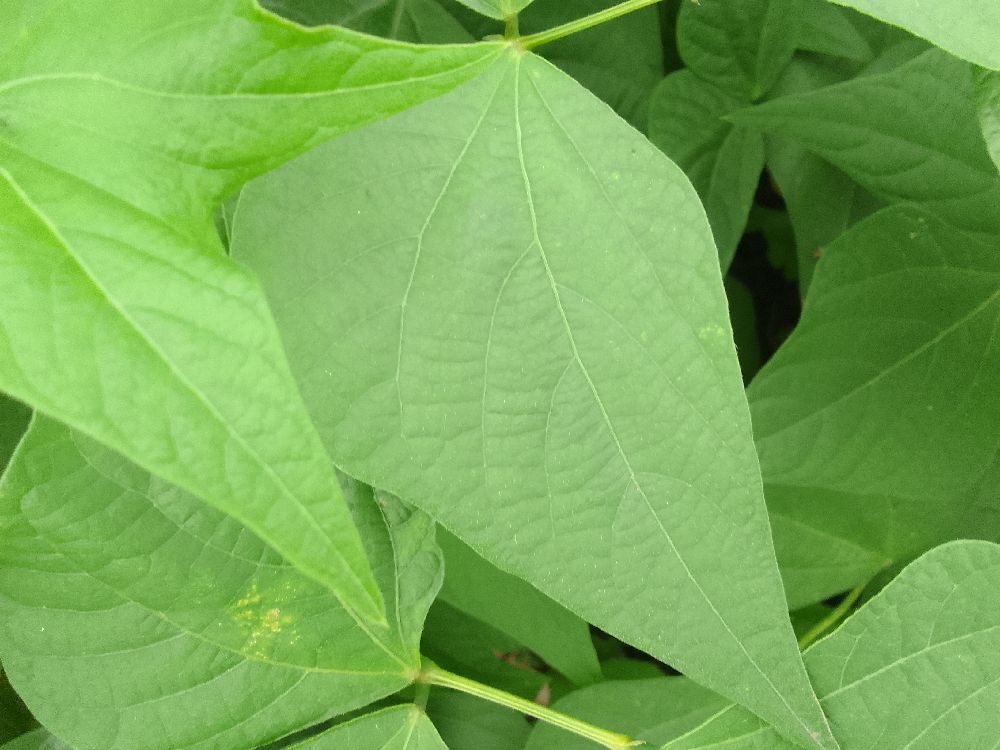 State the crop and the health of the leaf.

common bean, healthy
